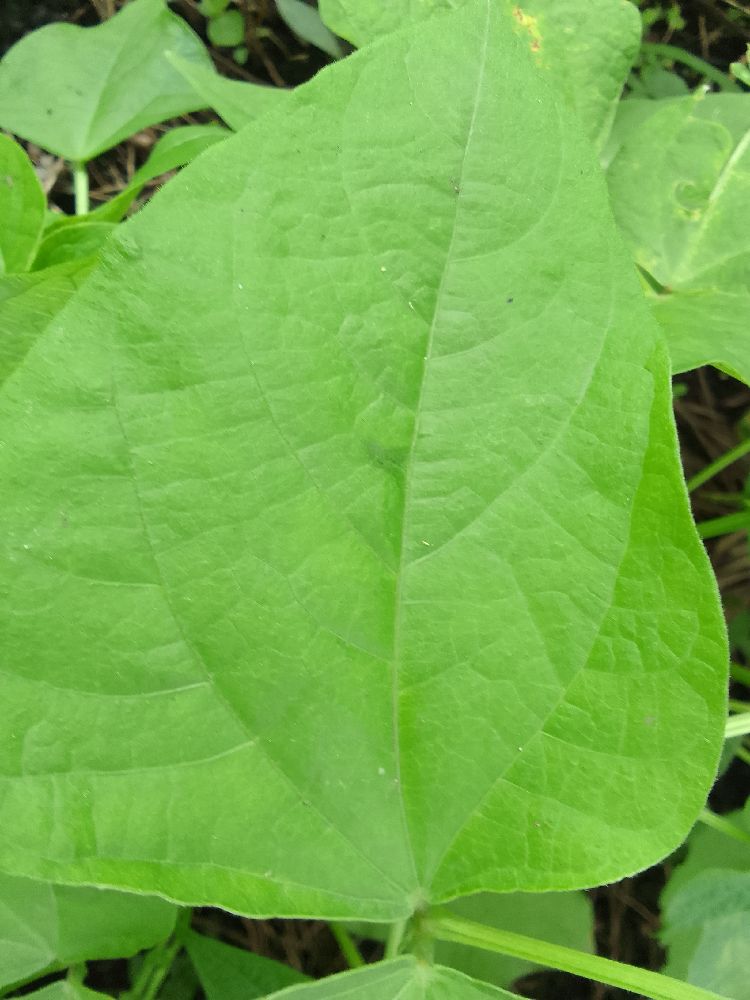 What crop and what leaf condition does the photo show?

common bean, healthy
